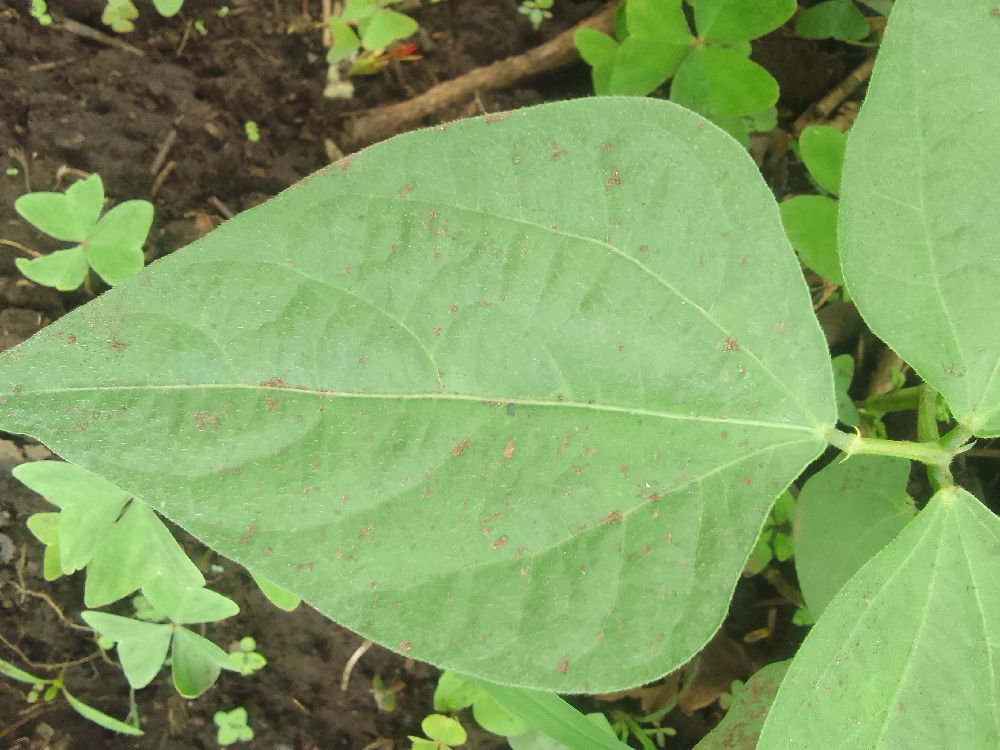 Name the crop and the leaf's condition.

common bean, healthy
